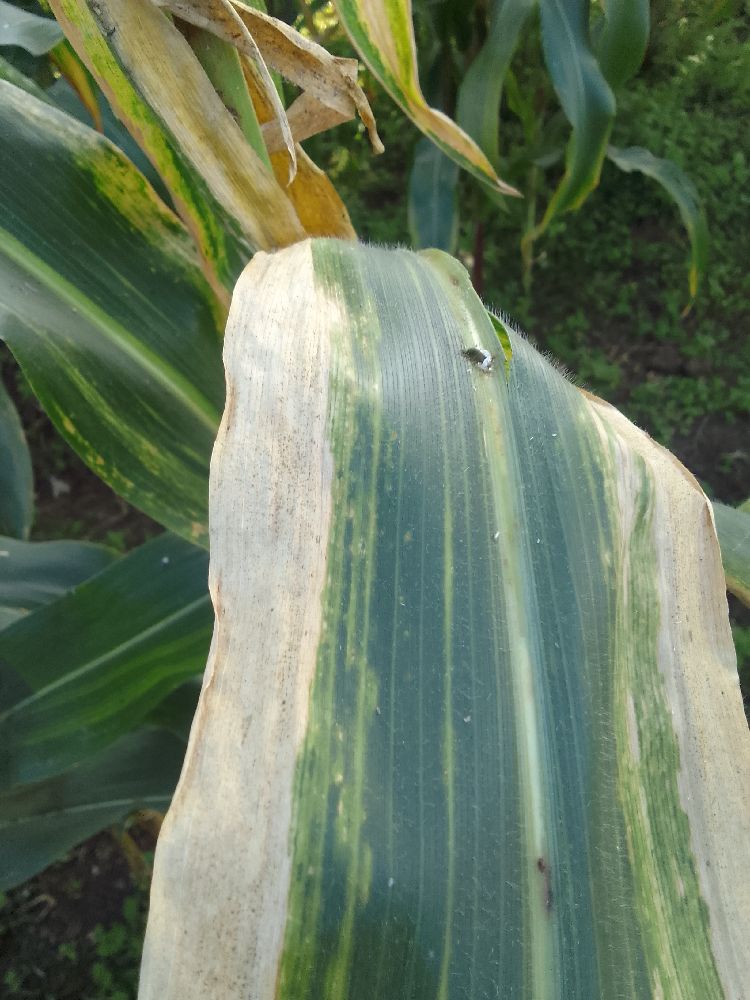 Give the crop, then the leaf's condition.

maize, maize lethal necrosis
